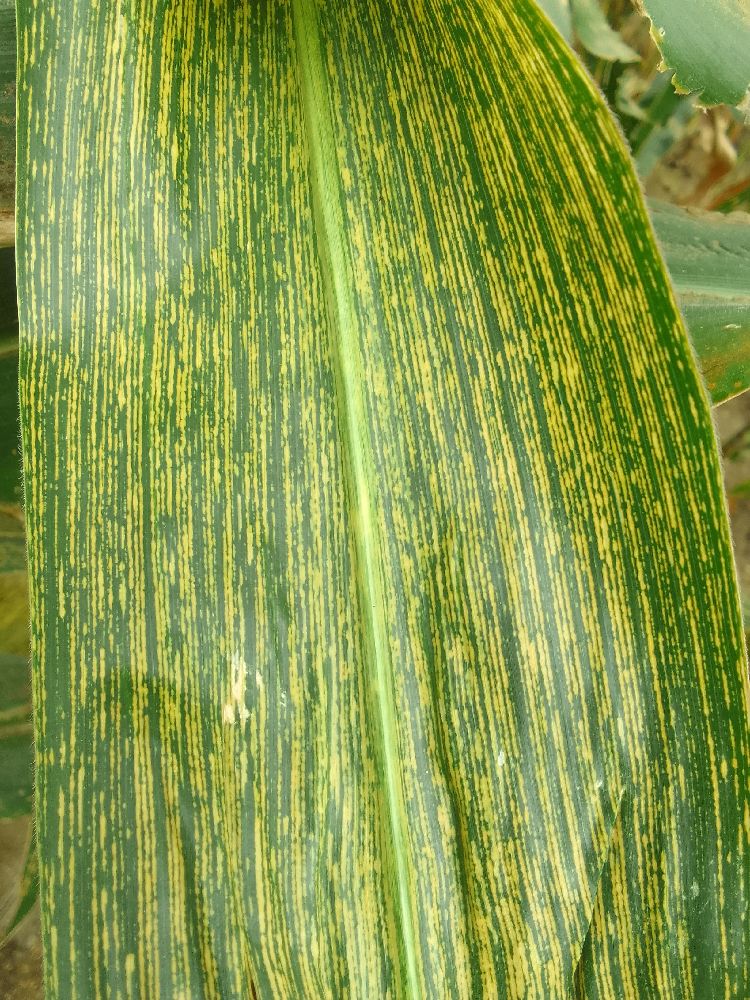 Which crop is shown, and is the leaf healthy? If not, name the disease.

maize, maize streak virus
